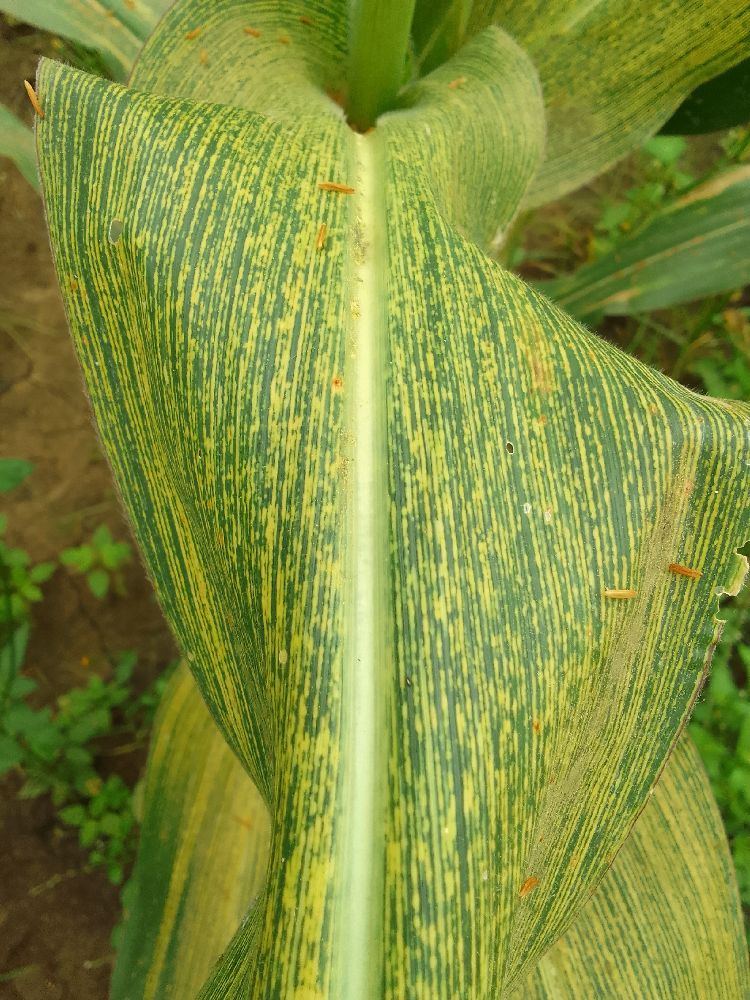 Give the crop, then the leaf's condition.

maize, maize streak virus
